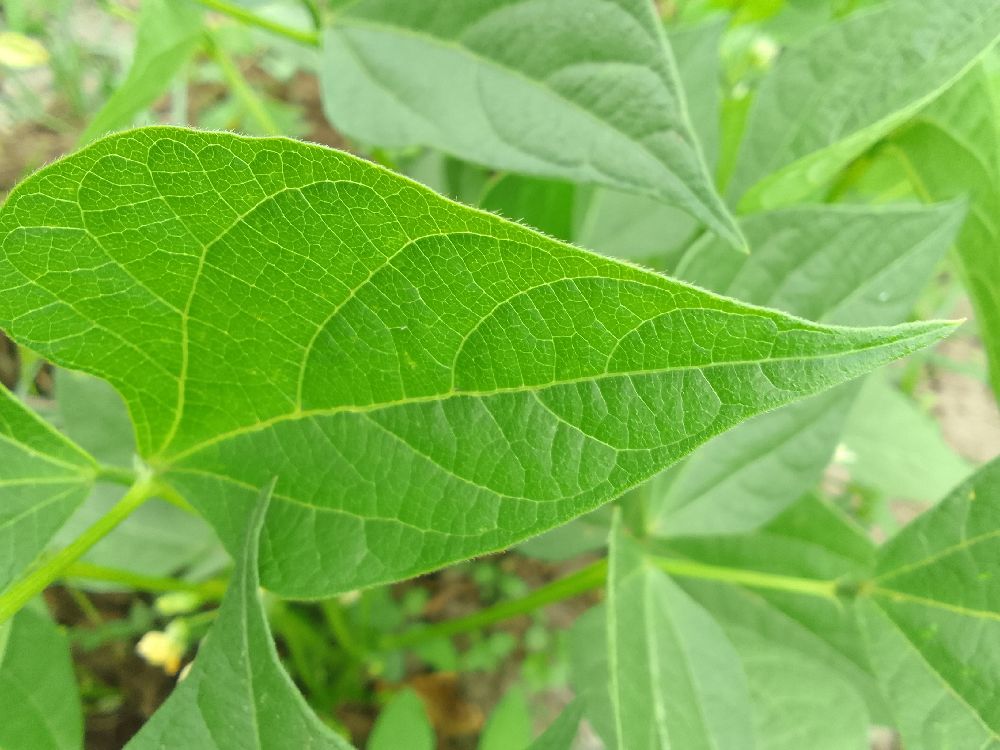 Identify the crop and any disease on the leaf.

common bean, healthy
